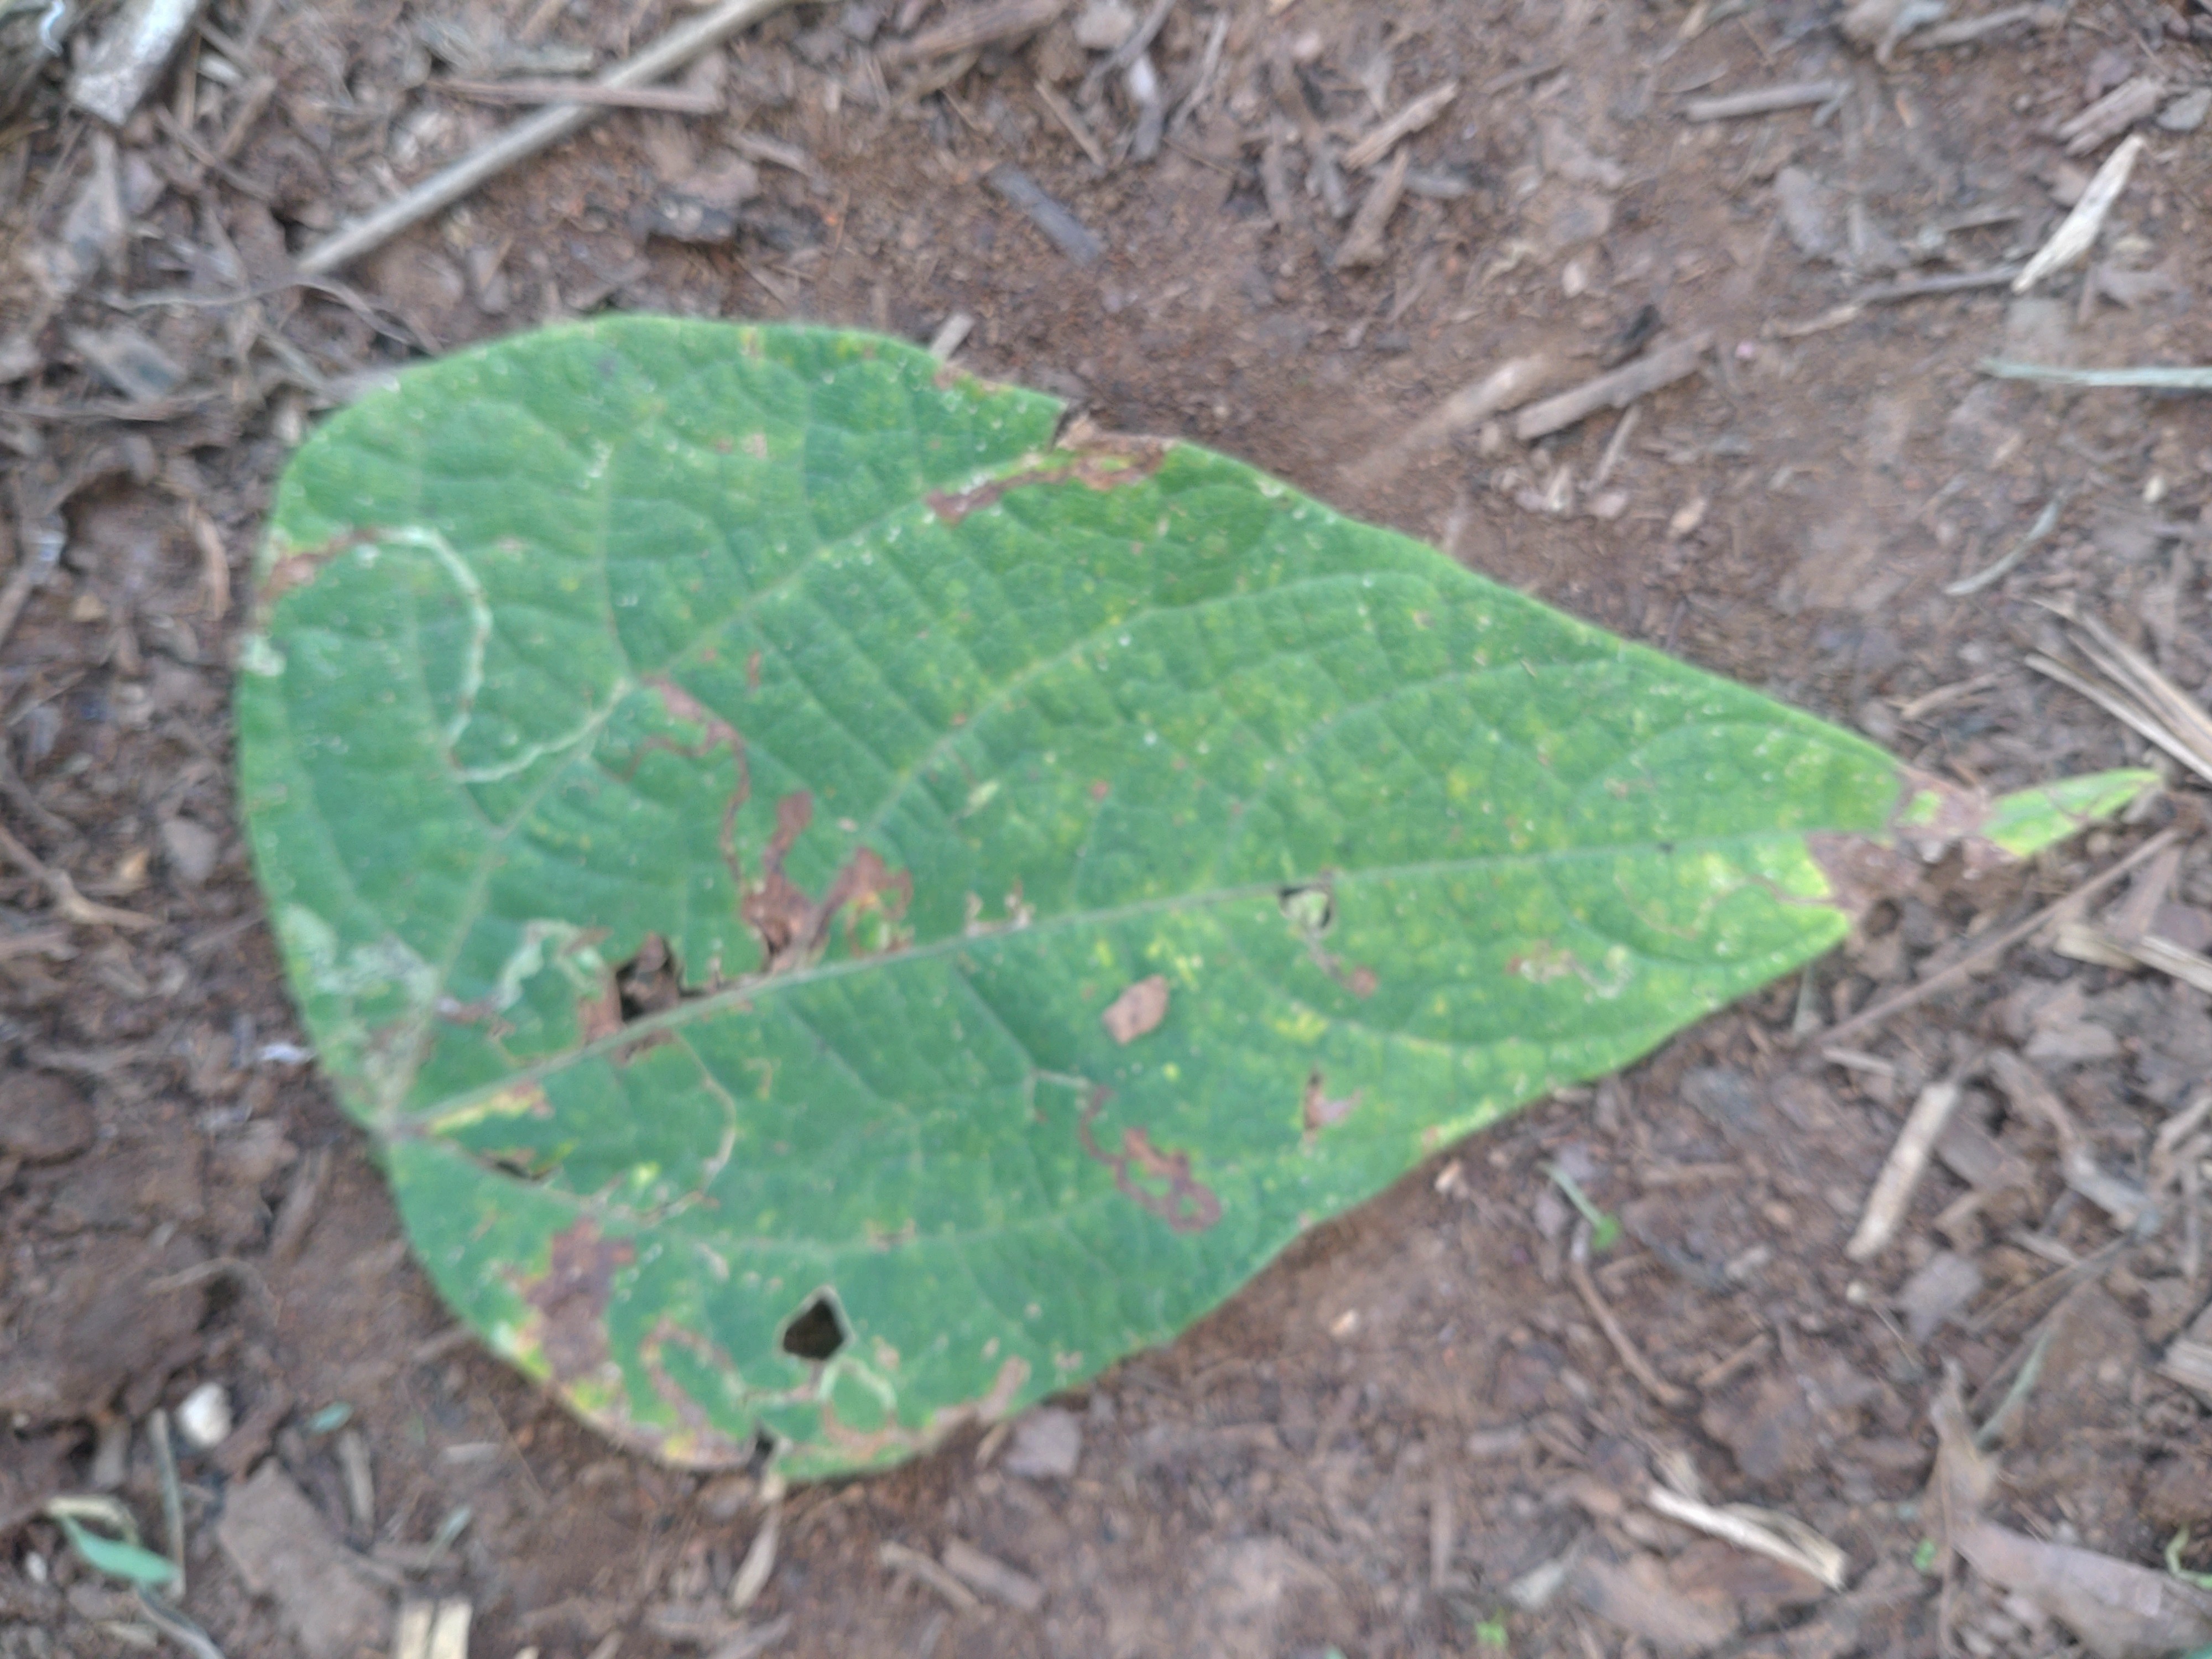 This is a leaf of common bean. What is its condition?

anthracnose
